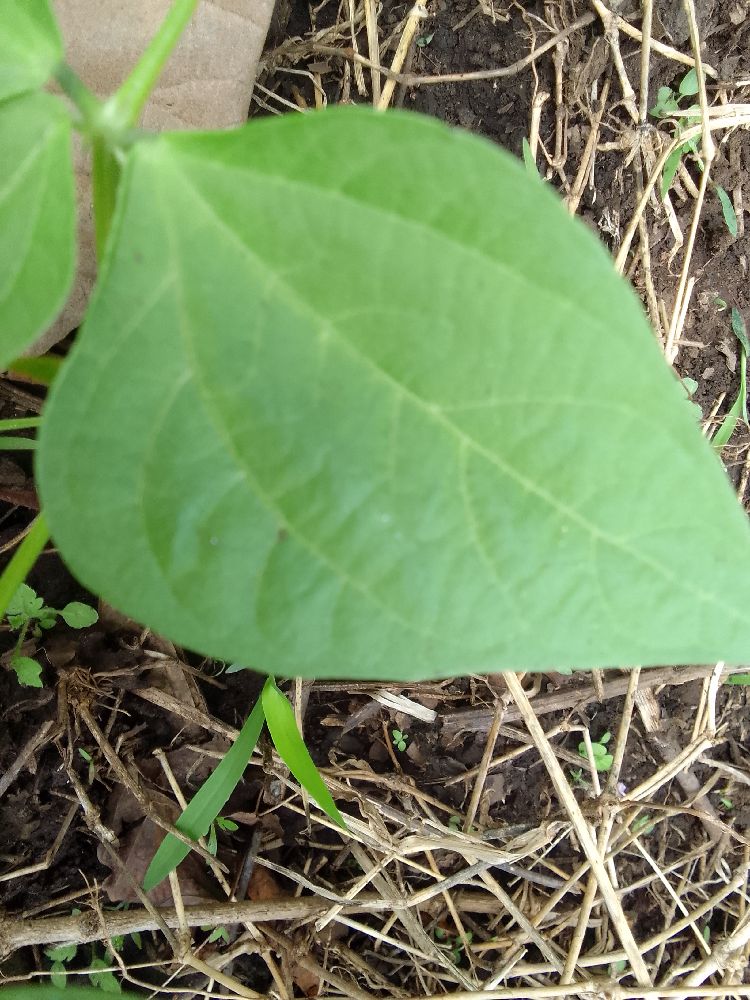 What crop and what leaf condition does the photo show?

common bean, healthy
